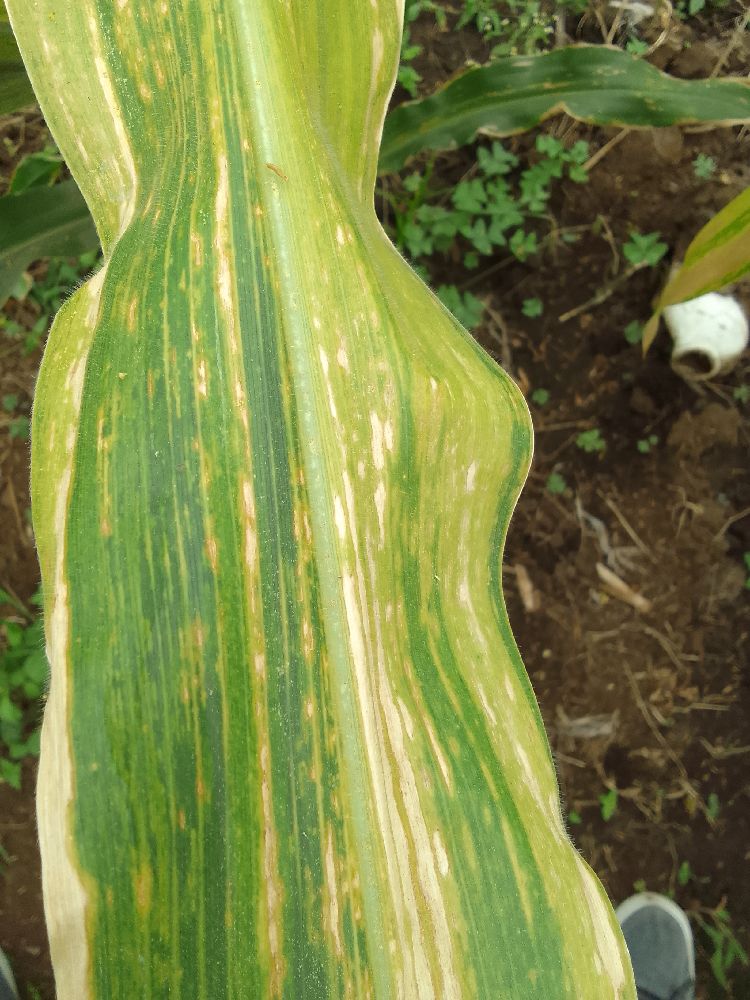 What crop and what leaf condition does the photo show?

maize, maize lethal necrosis
